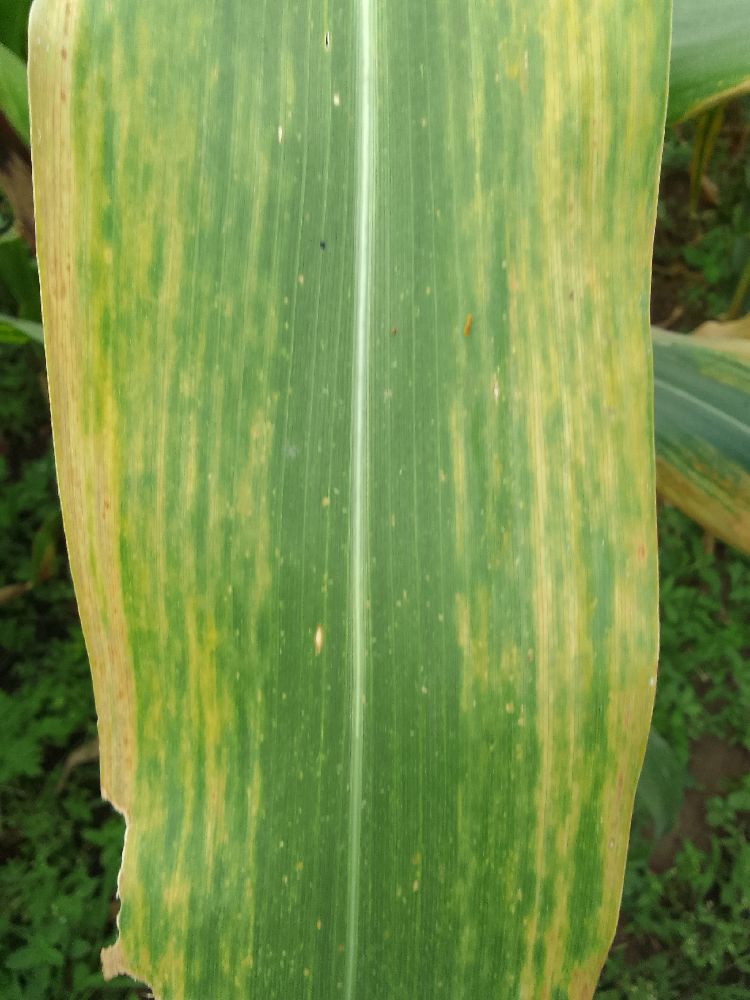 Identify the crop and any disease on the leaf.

maize, maize lethal necrosis
